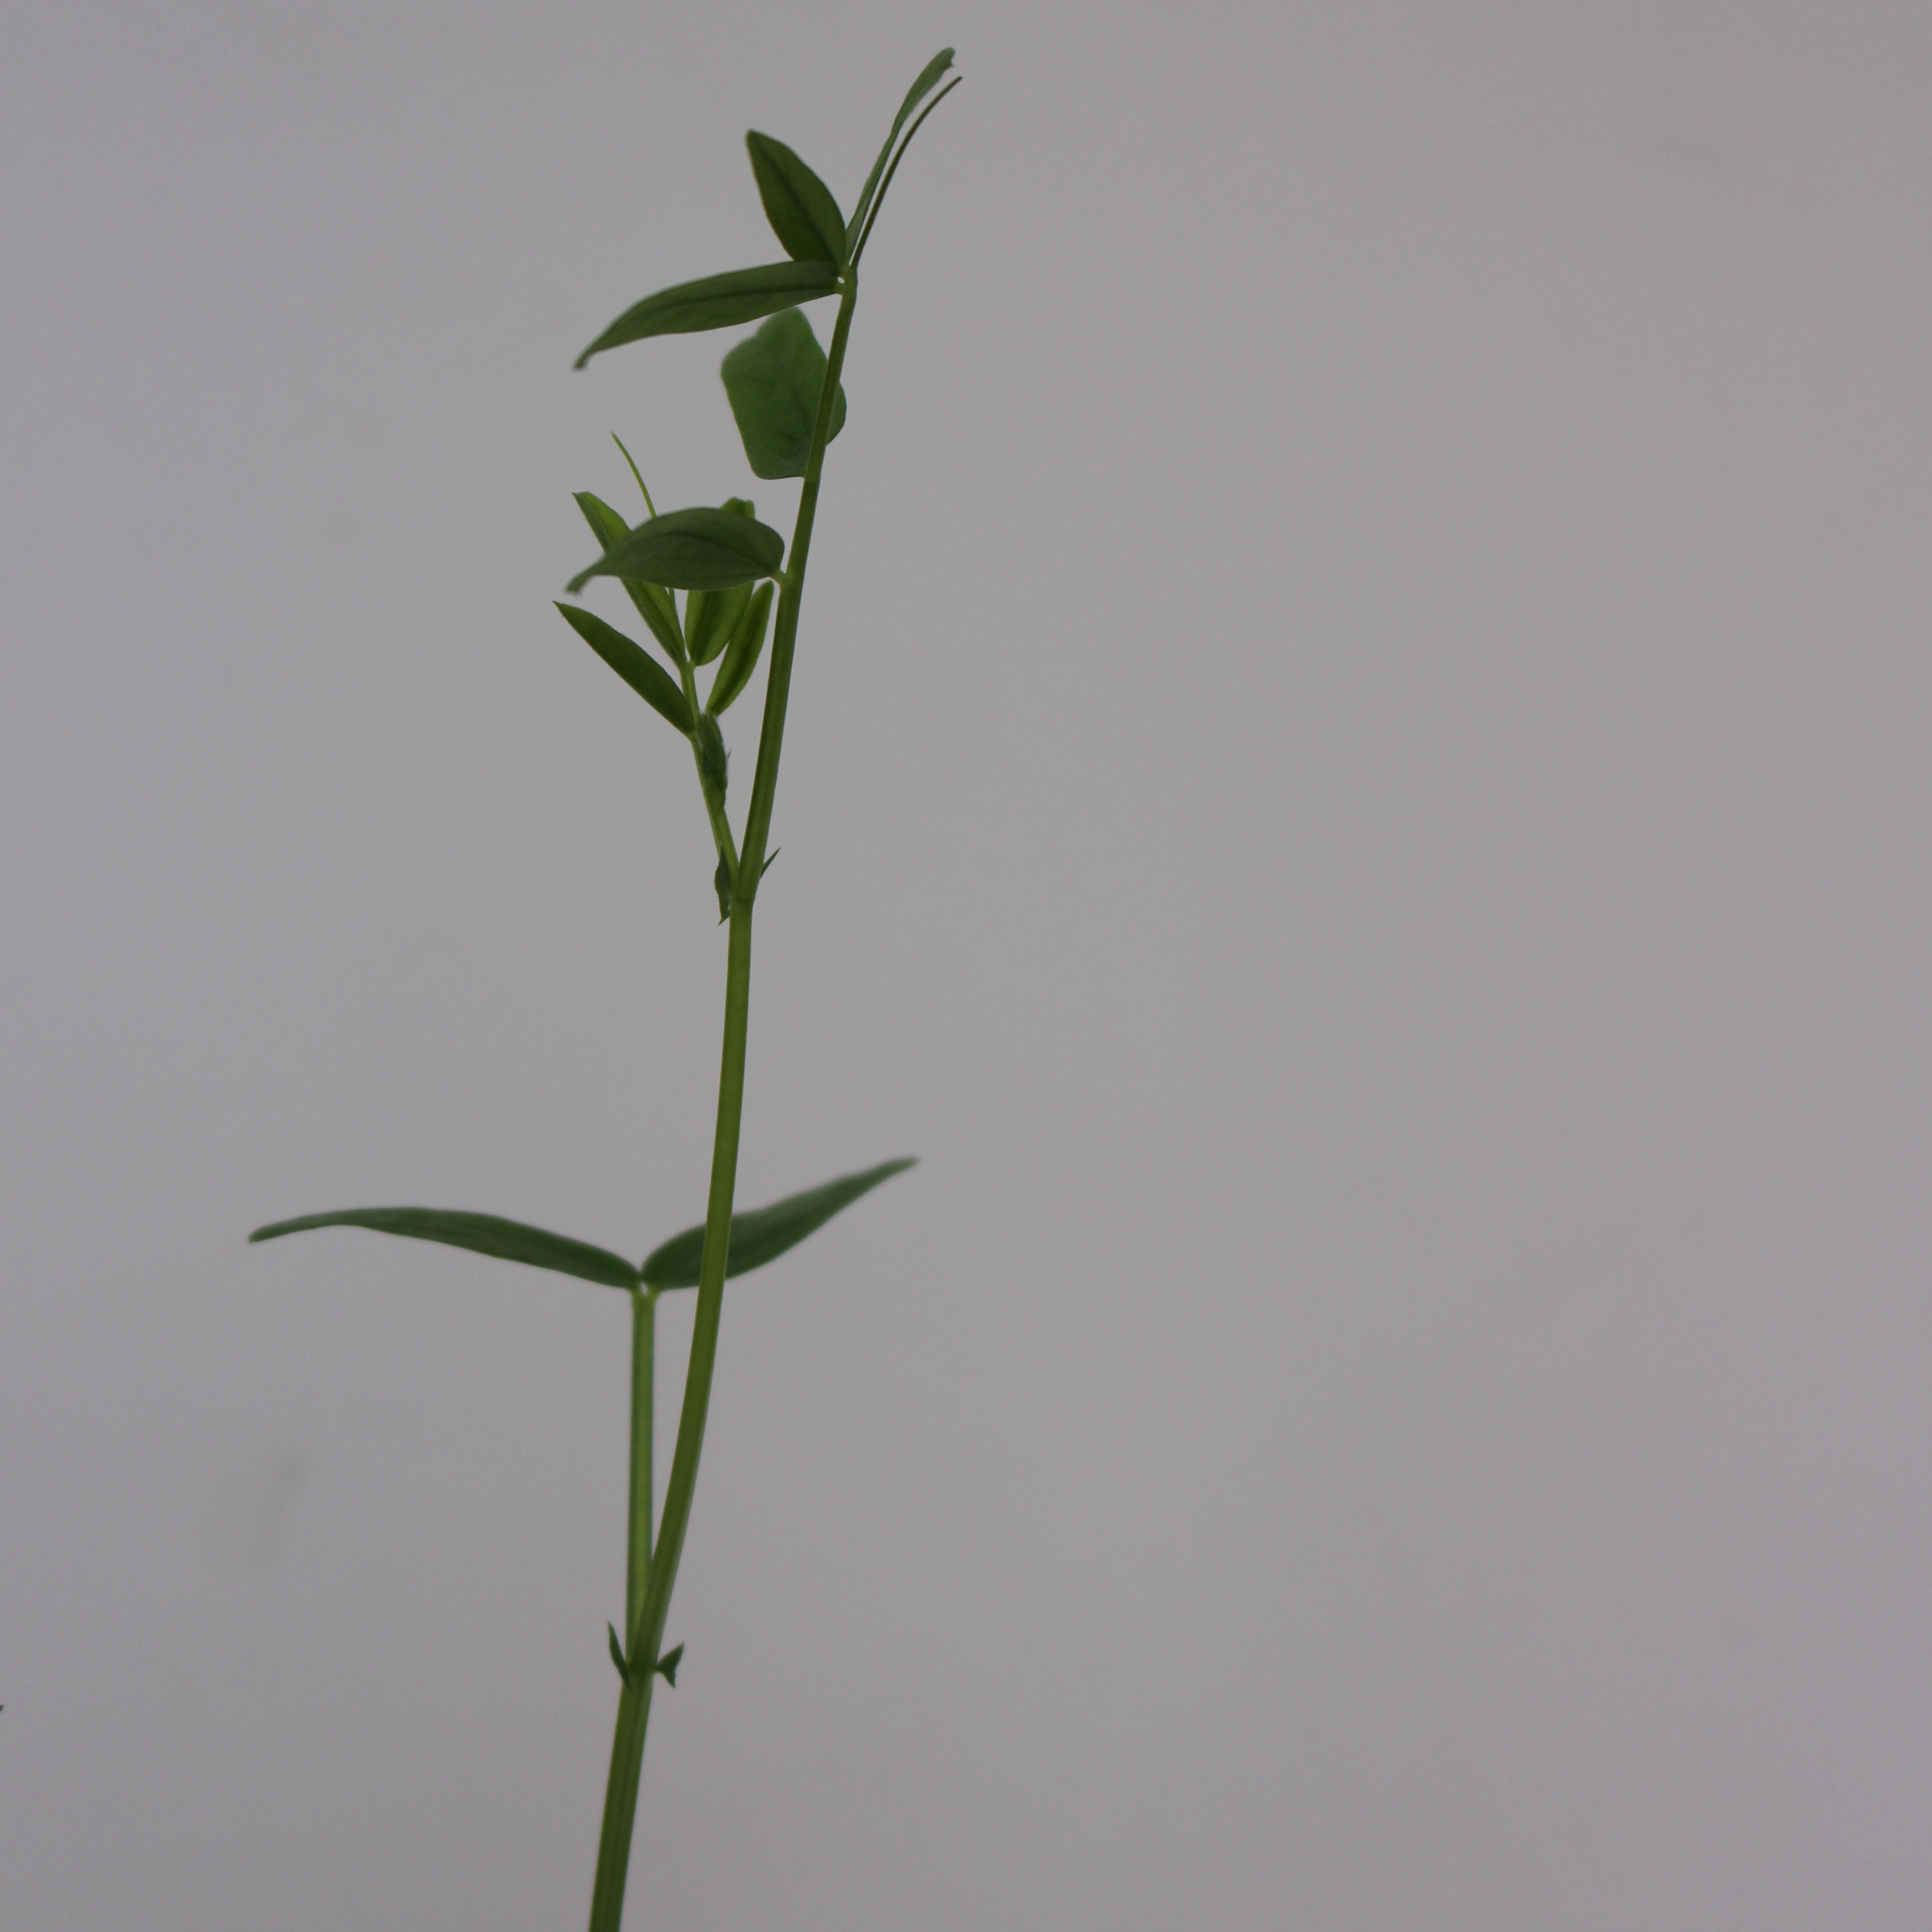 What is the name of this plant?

Vicia sativa
